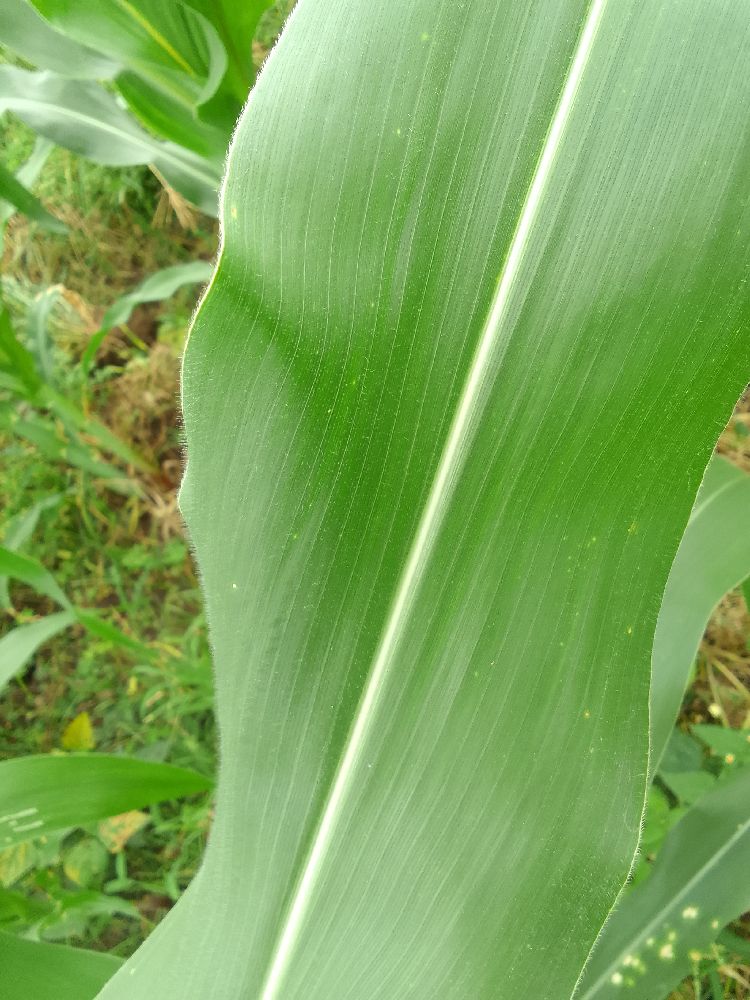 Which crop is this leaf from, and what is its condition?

maize, healthy
